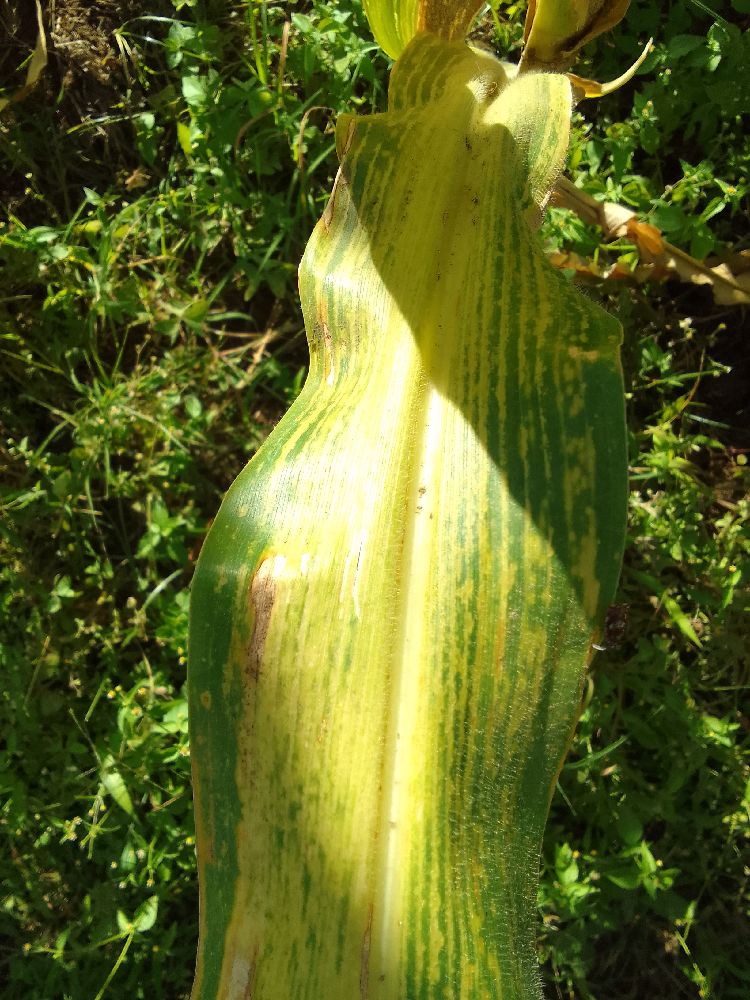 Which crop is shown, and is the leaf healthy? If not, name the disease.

maize, maize lethal necrosis
